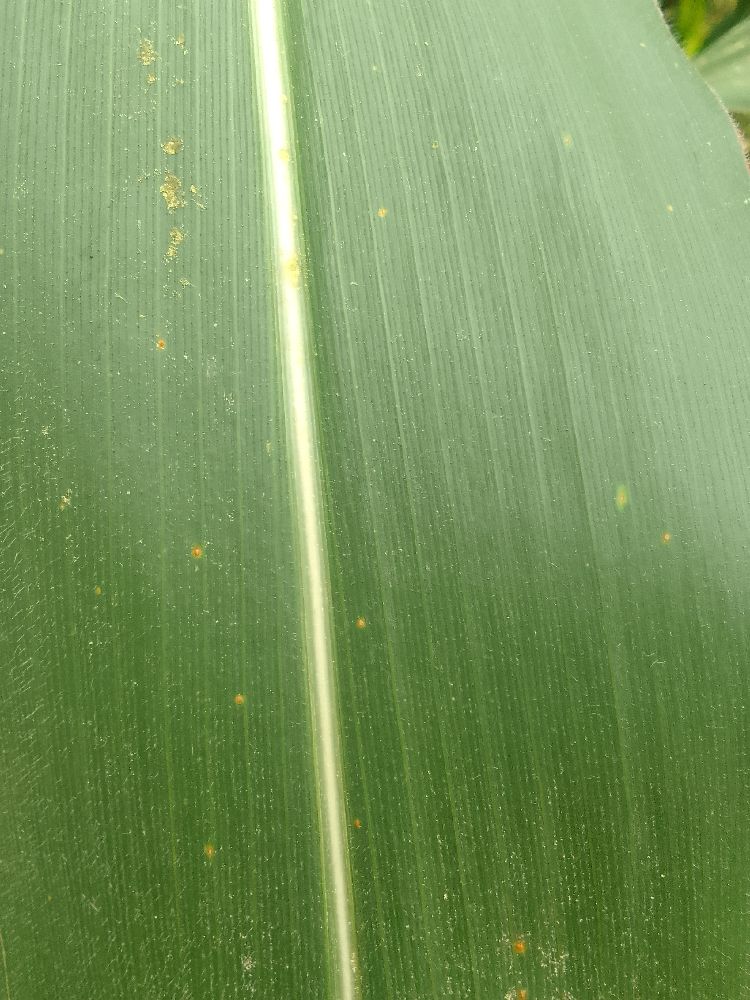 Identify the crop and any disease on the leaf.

maize, healthy
